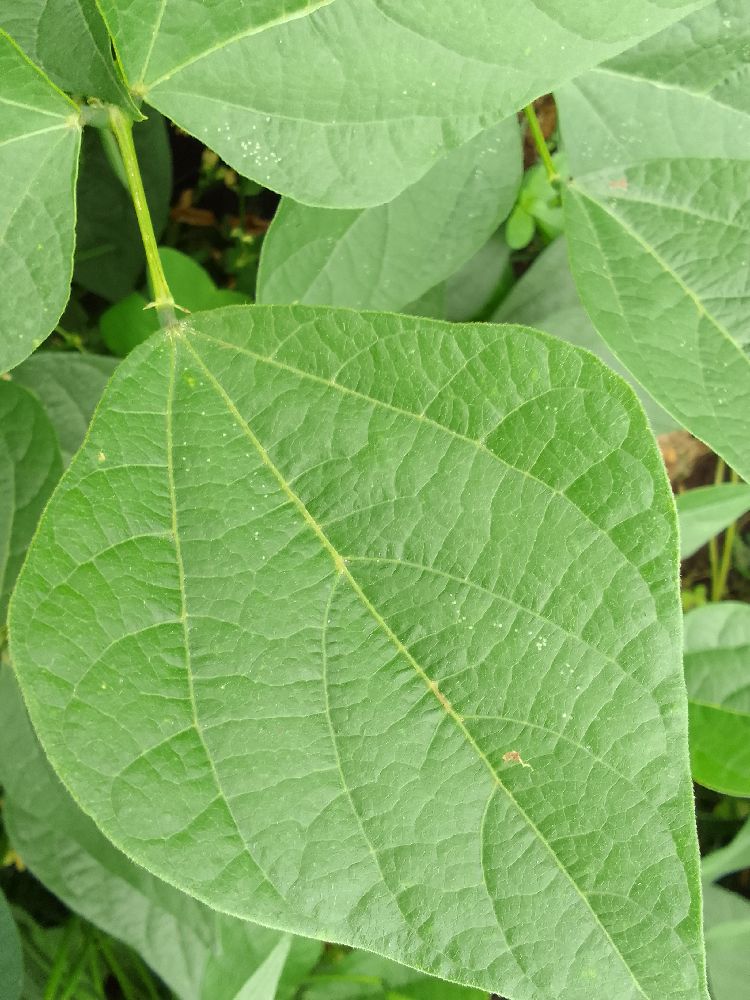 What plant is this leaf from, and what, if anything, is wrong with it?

common bean, healthy
